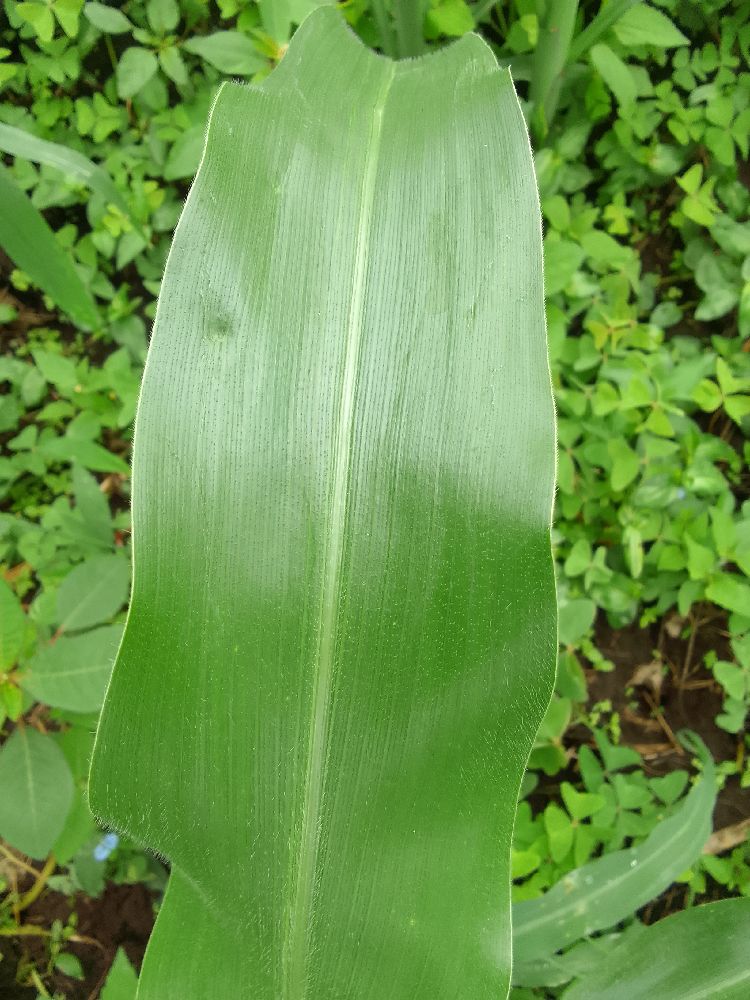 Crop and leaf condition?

maize, healthy
